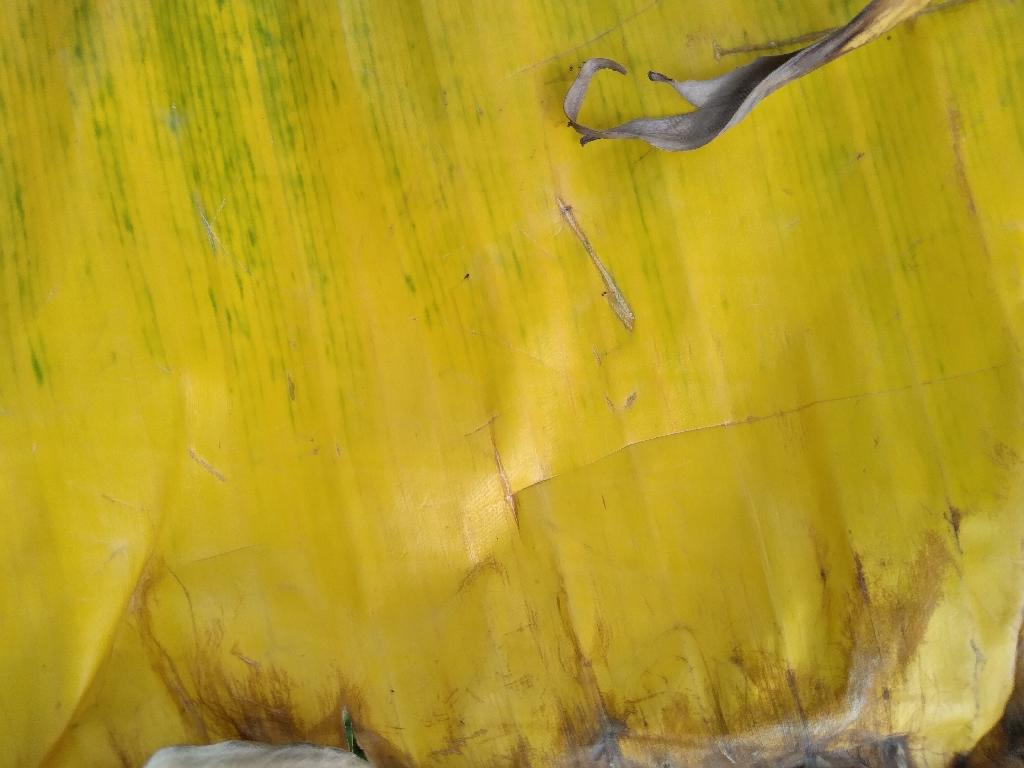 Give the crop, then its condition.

banana, fusarium wilt race 1
